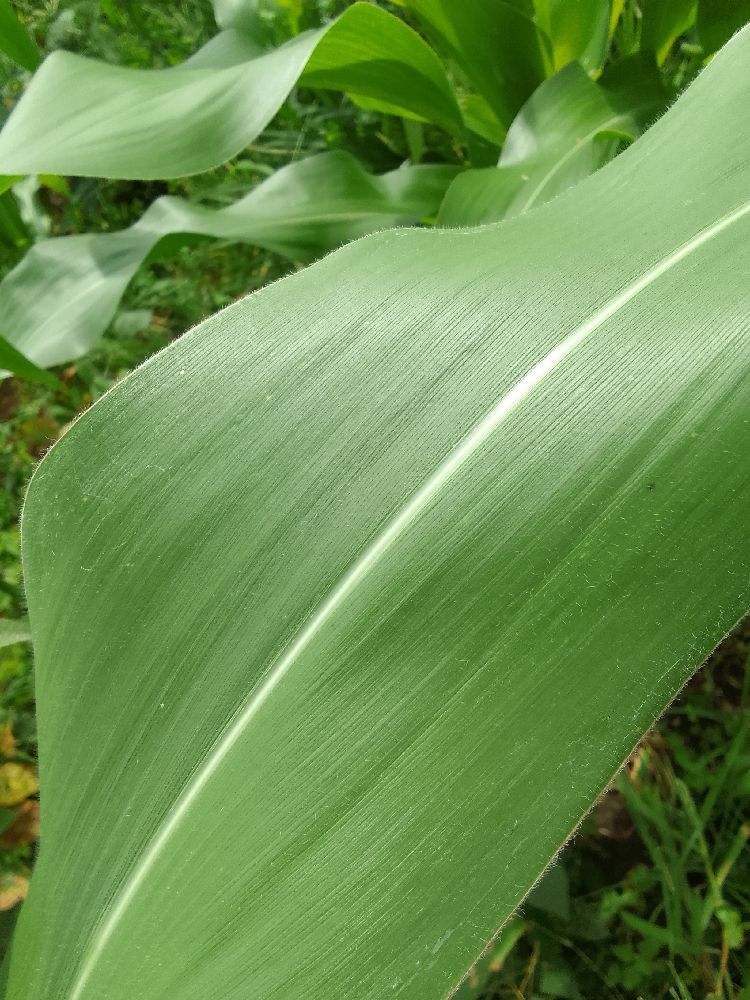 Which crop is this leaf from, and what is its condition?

maize, healthy
